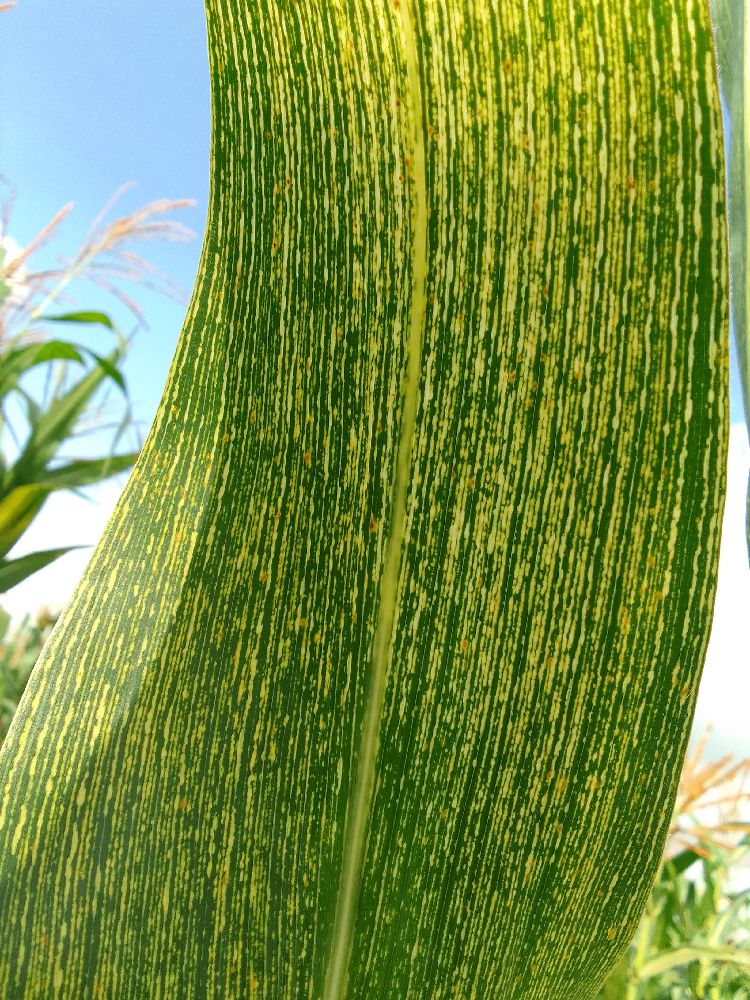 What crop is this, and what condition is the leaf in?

maize, maize streak virus
